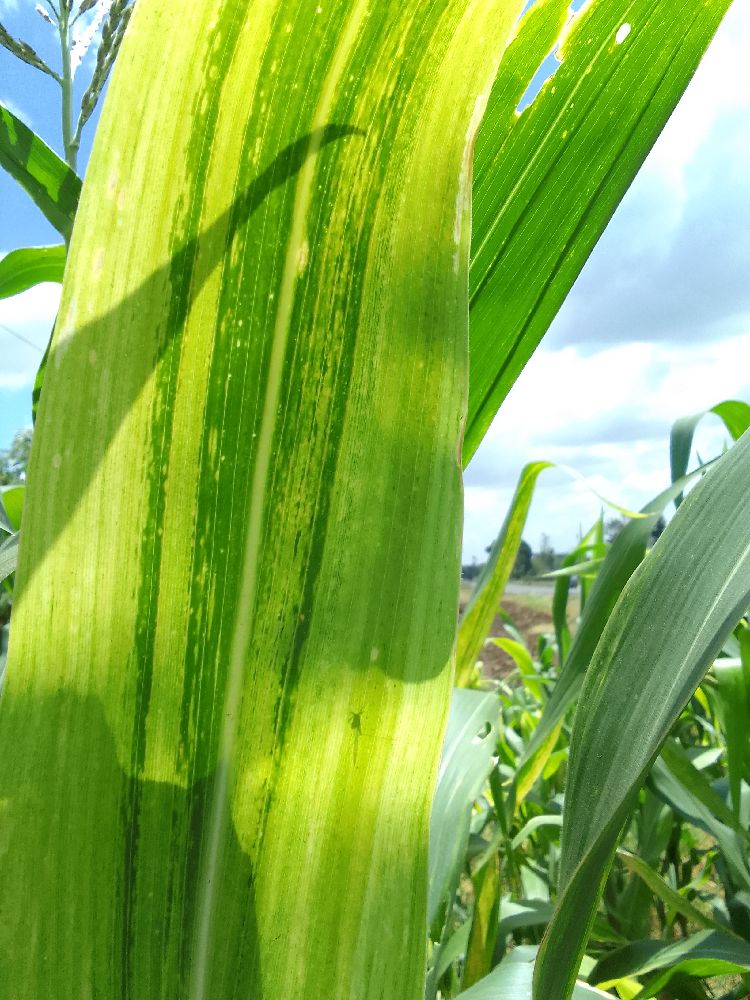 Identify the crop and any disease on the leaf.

maize, maize lethal necrosis
